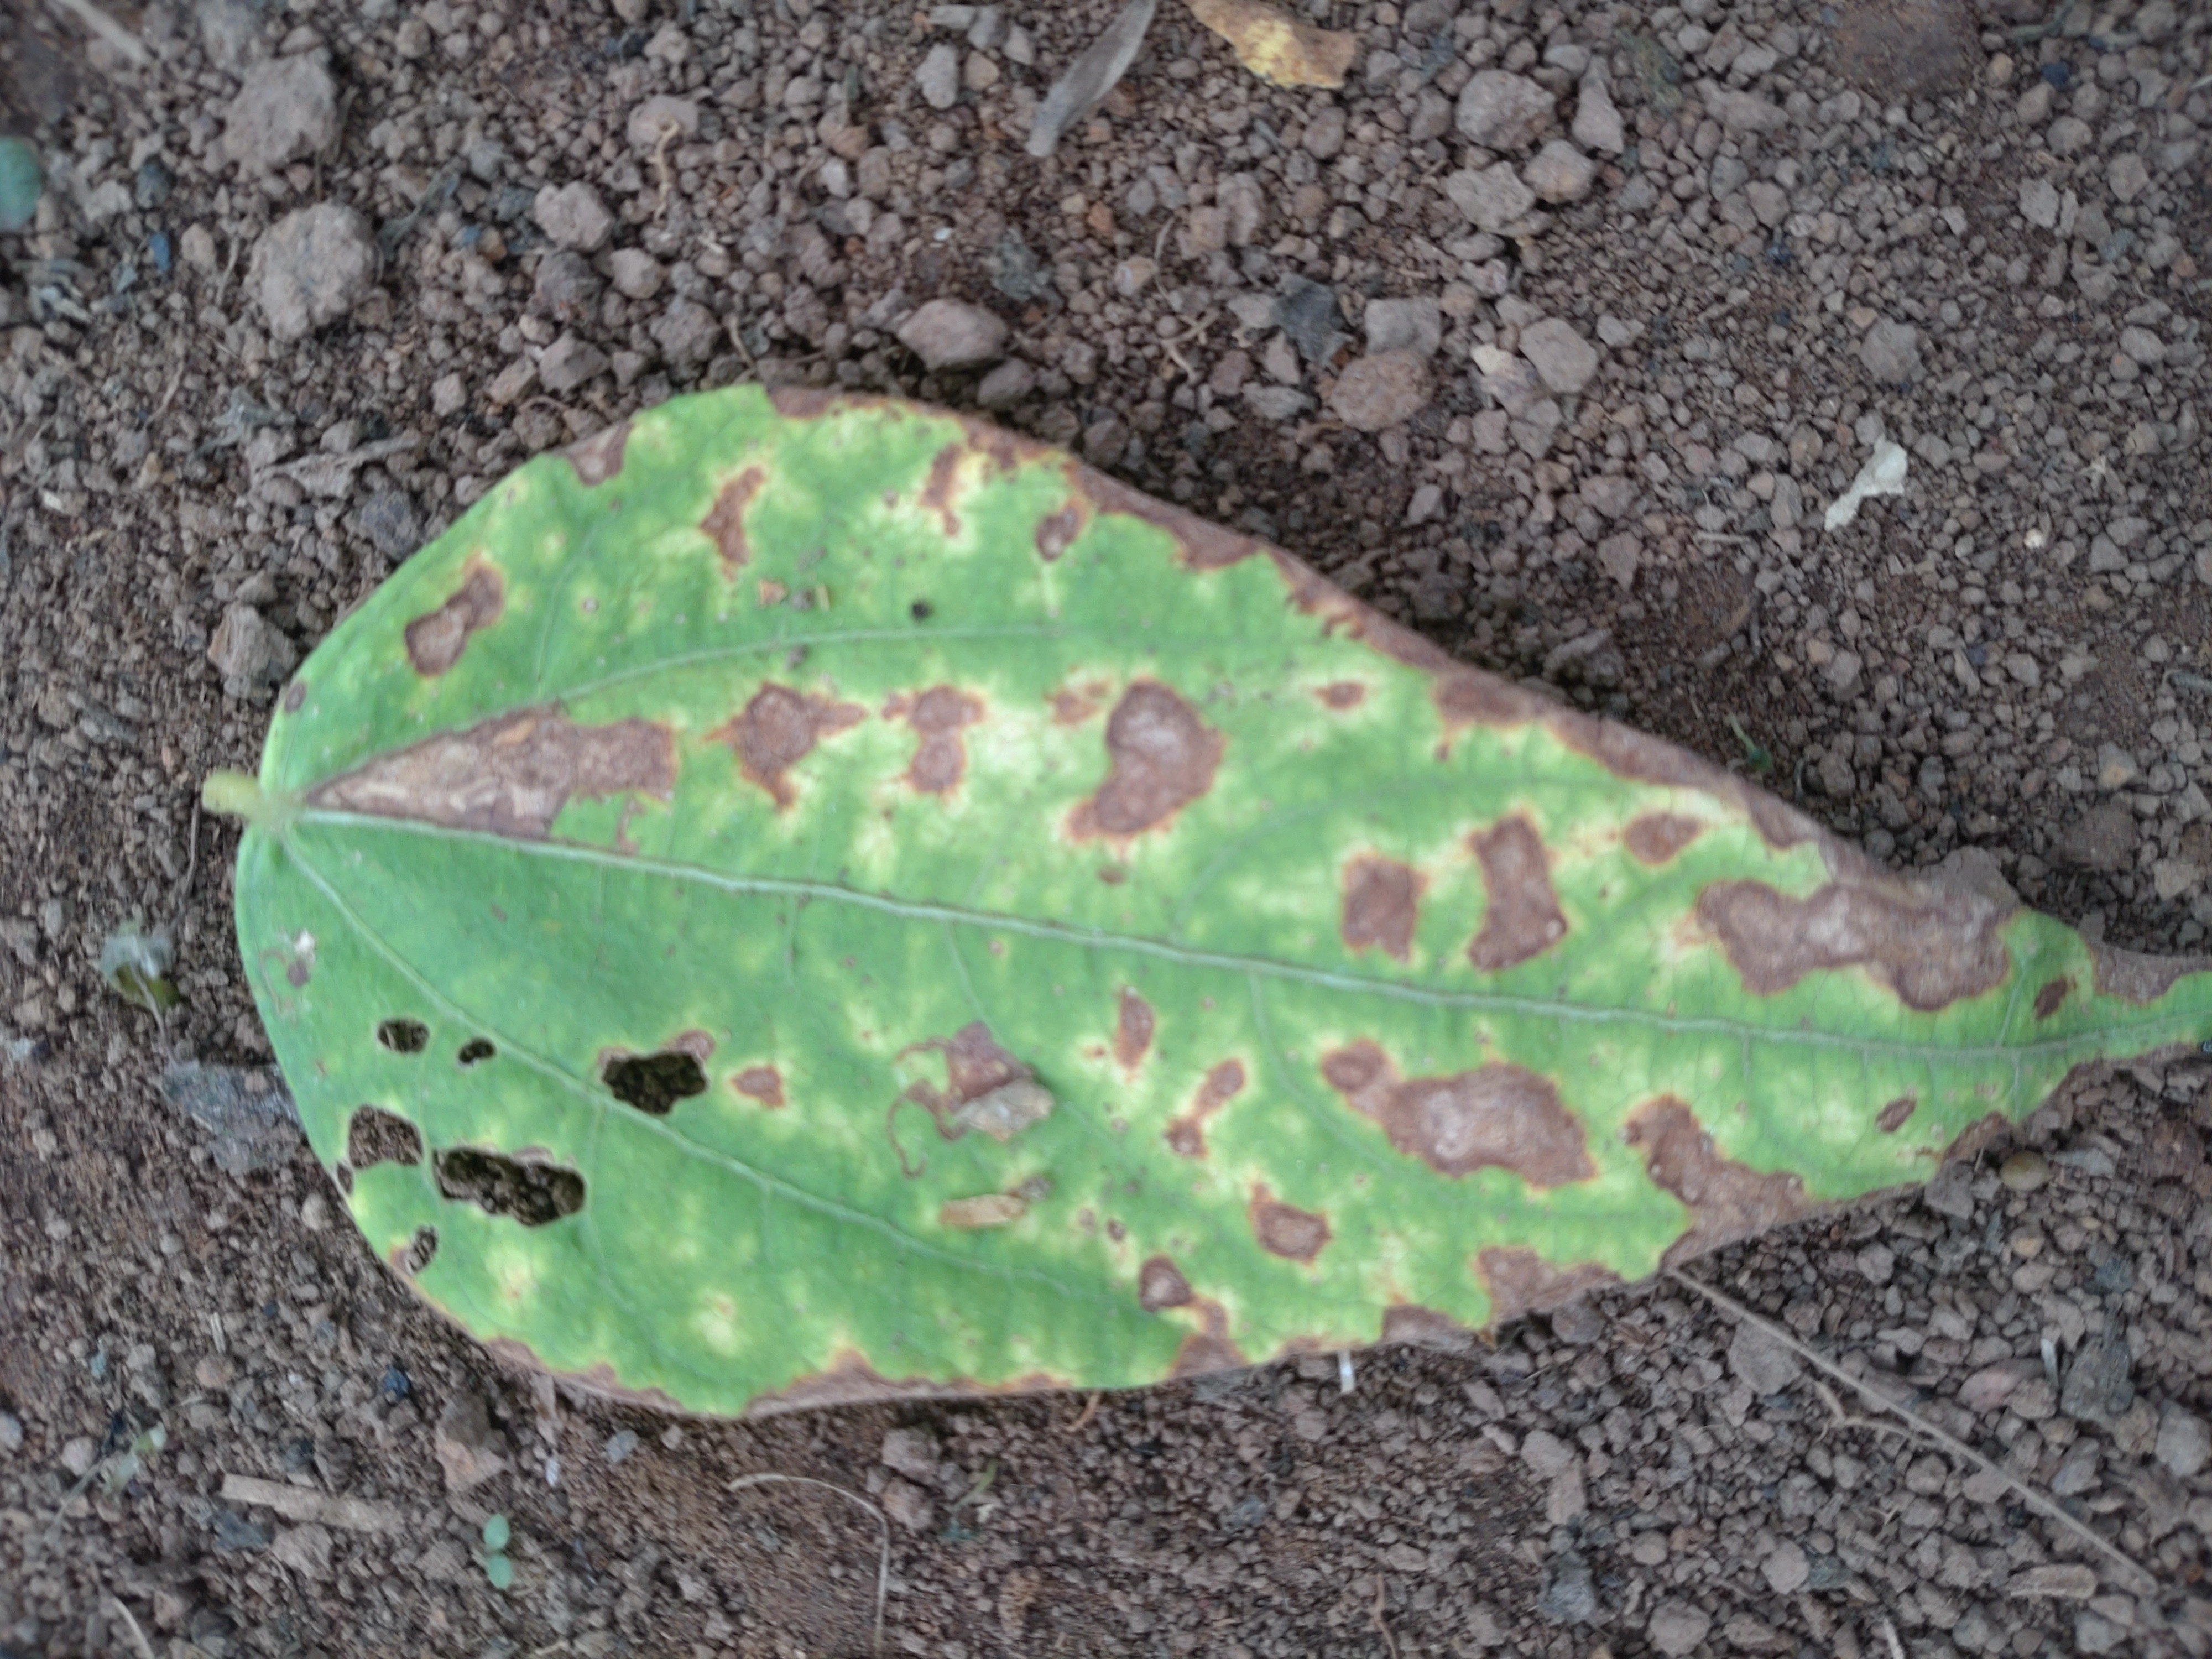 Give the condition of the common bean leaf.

rust
